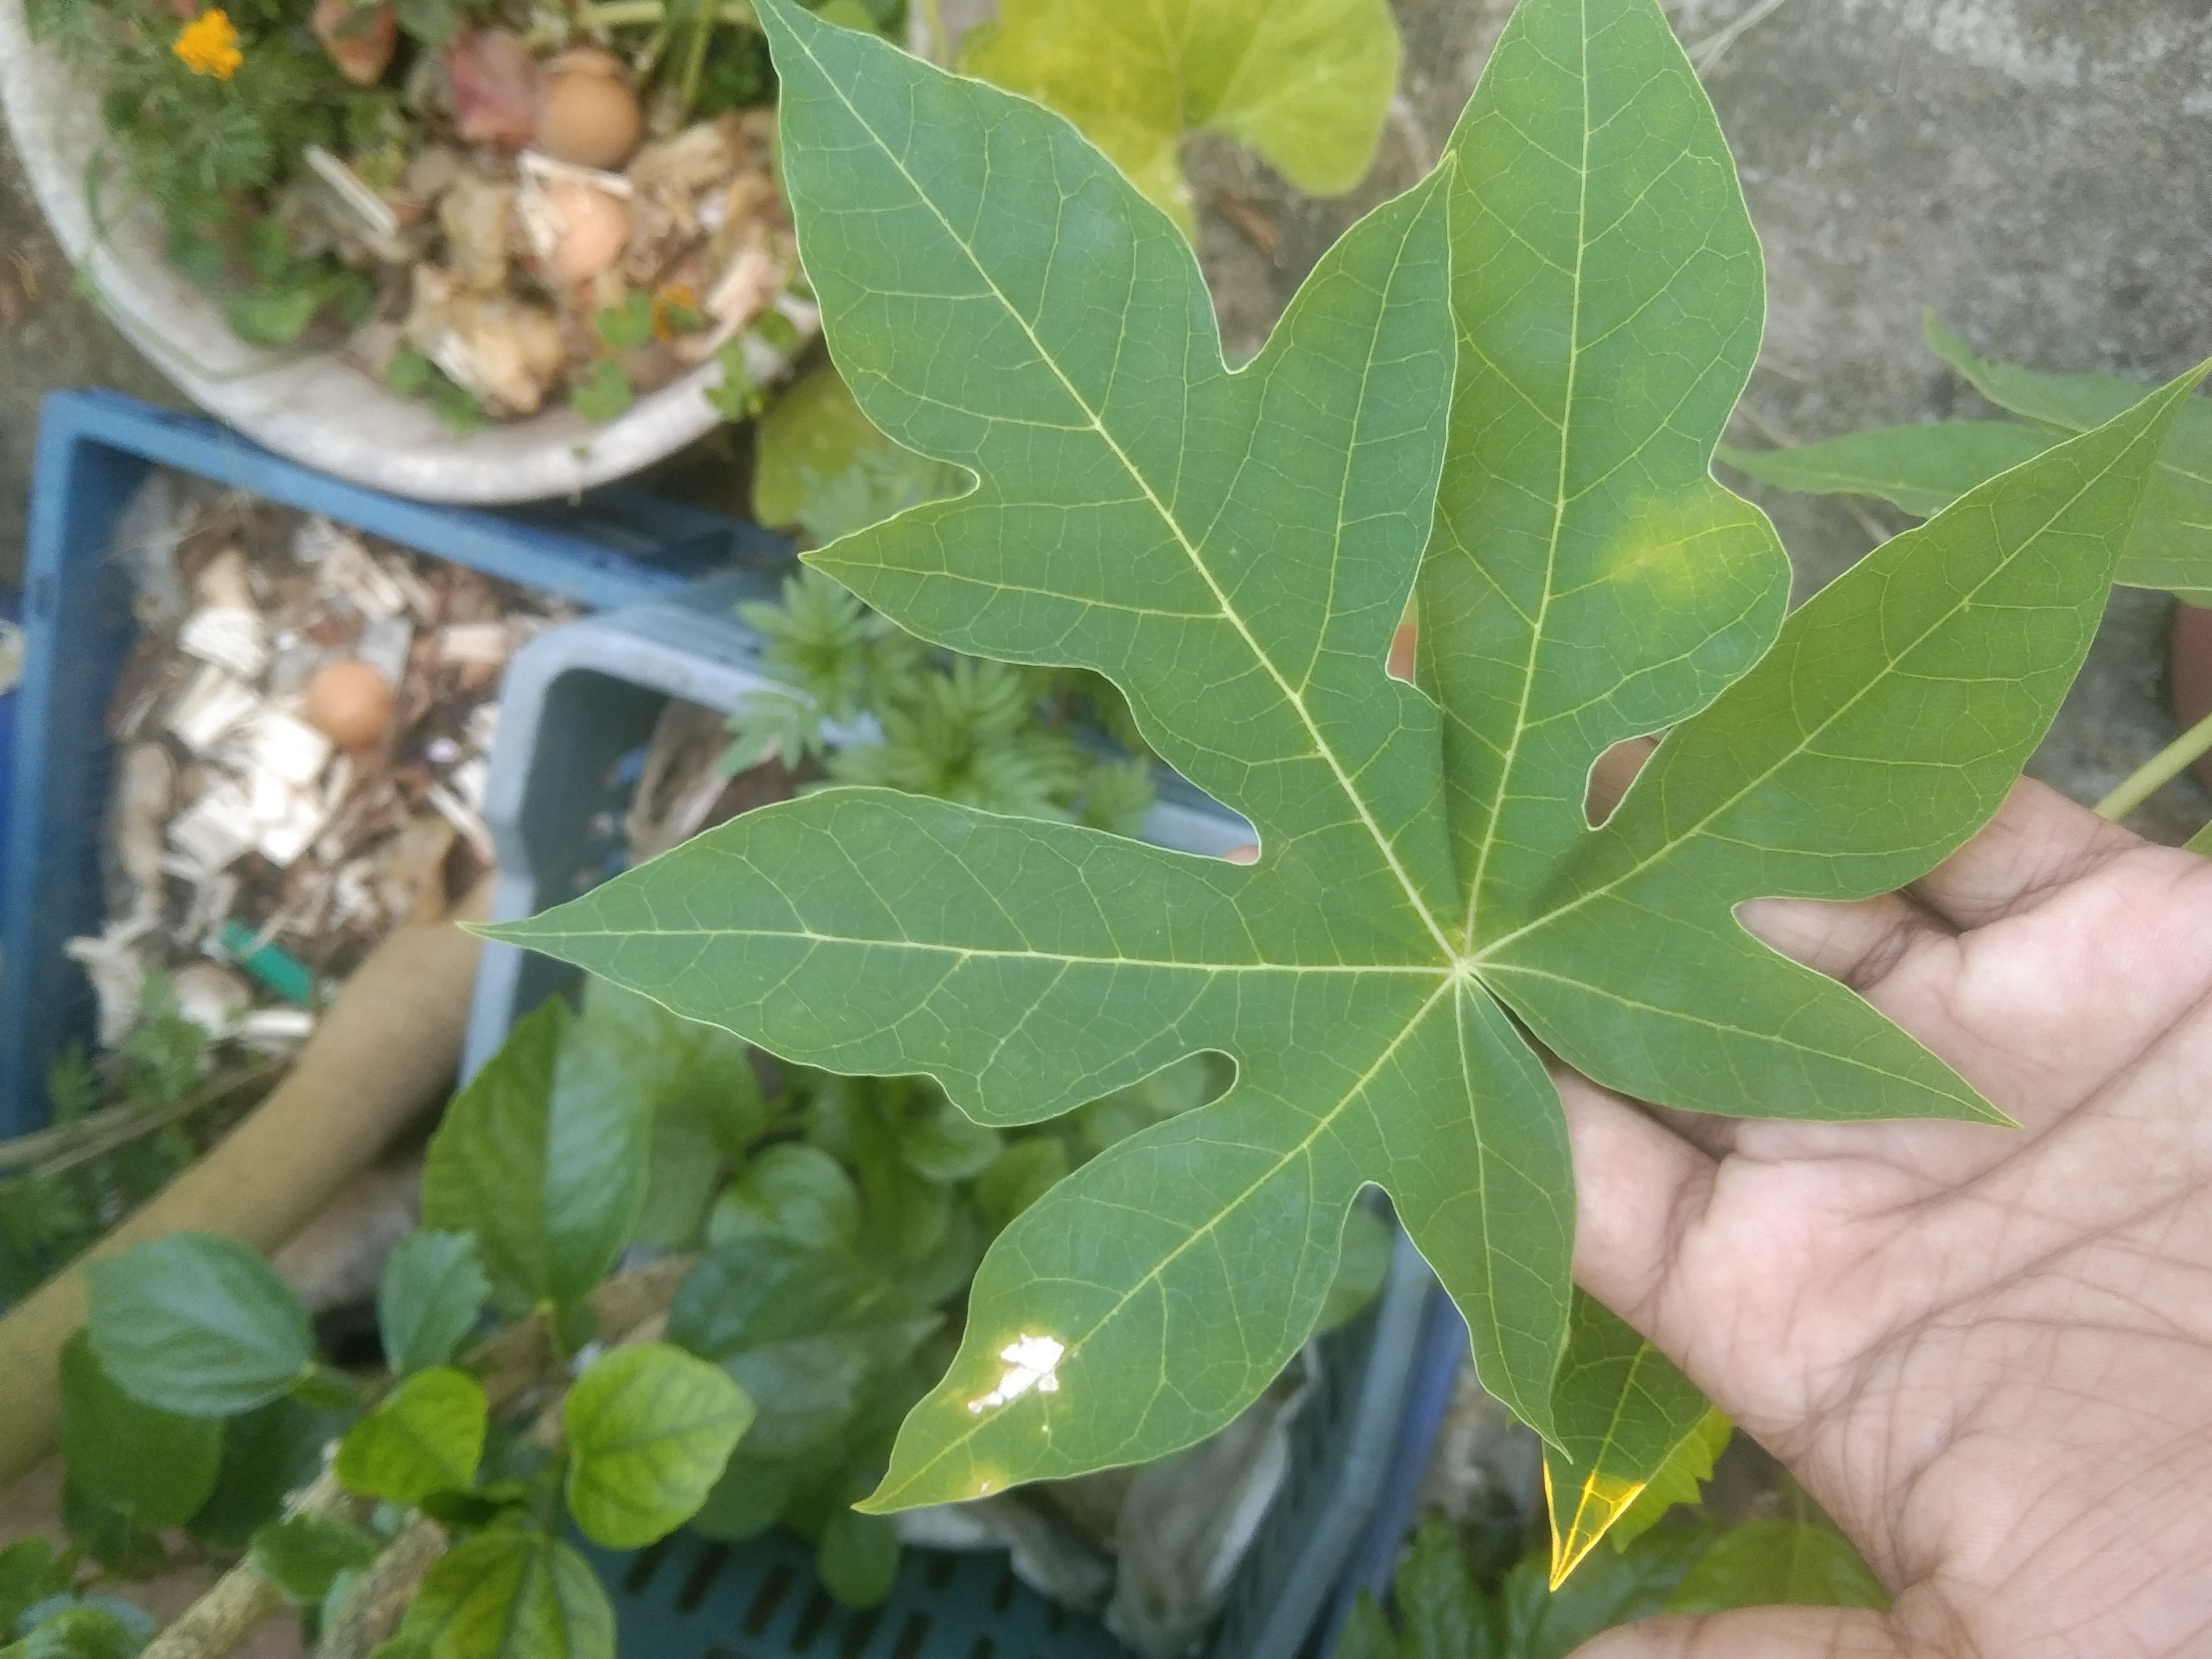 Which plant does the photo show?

papaya
